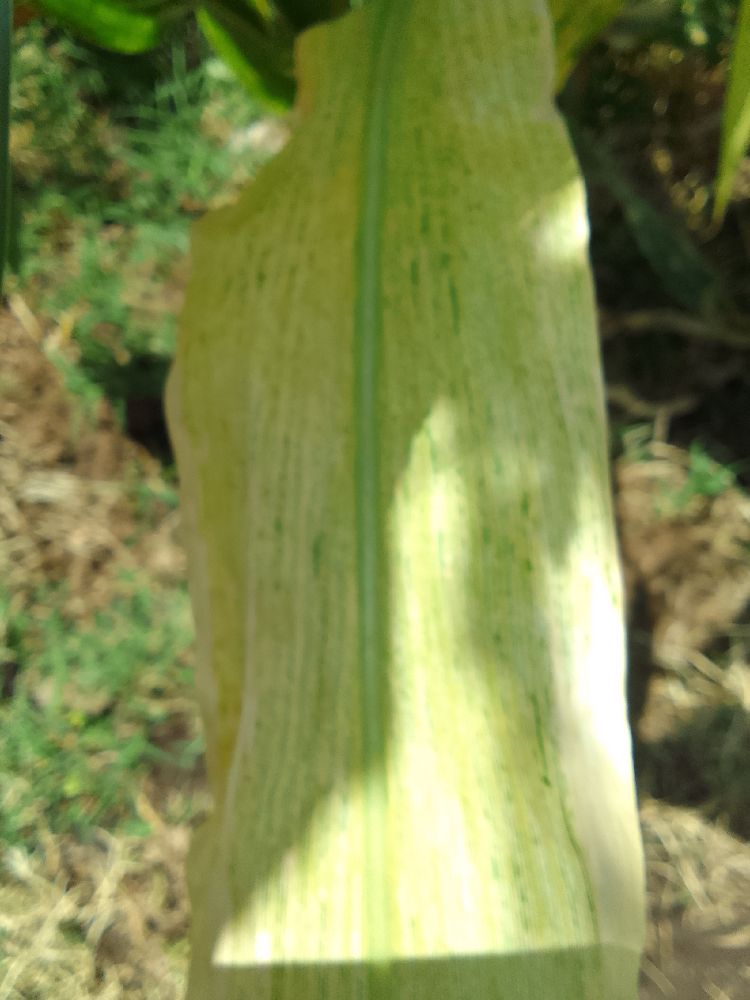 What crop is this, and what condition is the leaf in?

maize, maize lethal necrosis
